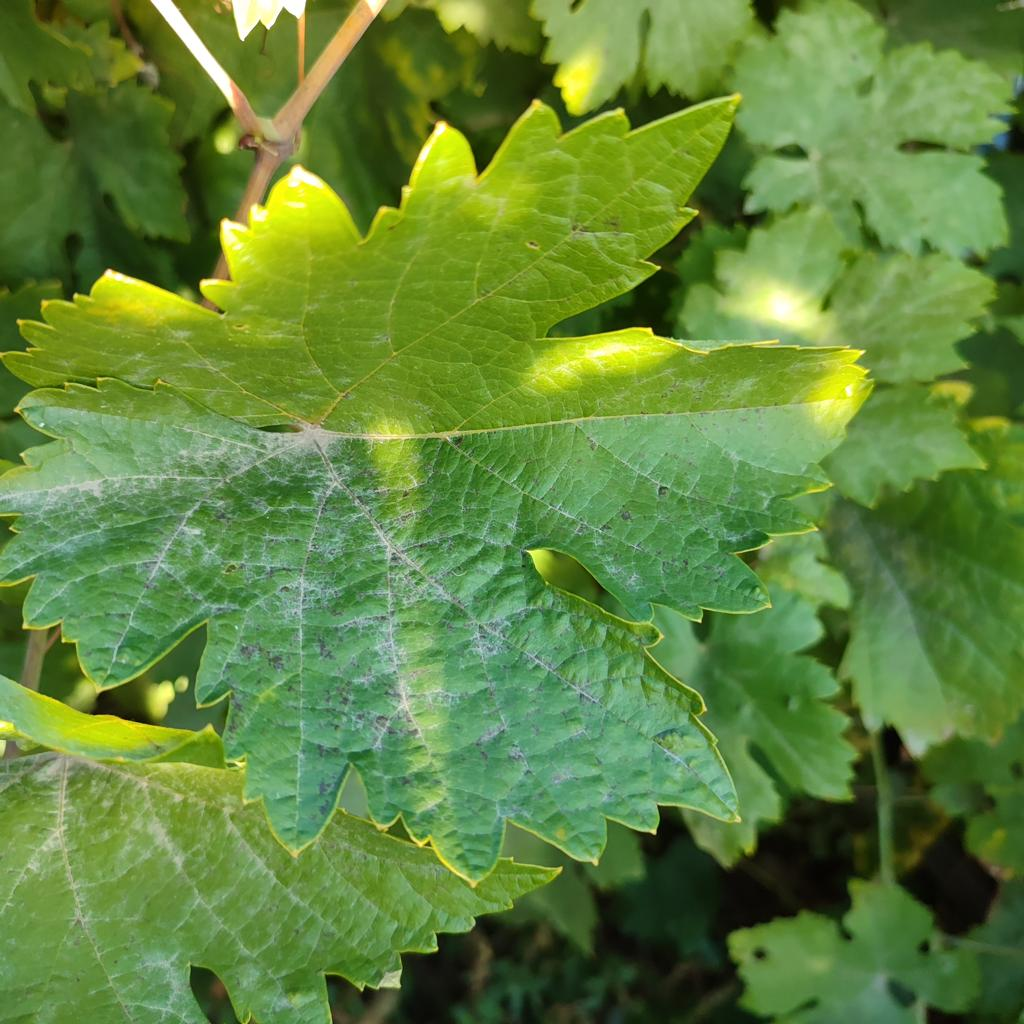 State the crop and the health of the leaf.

grapevine, powdery mildew
